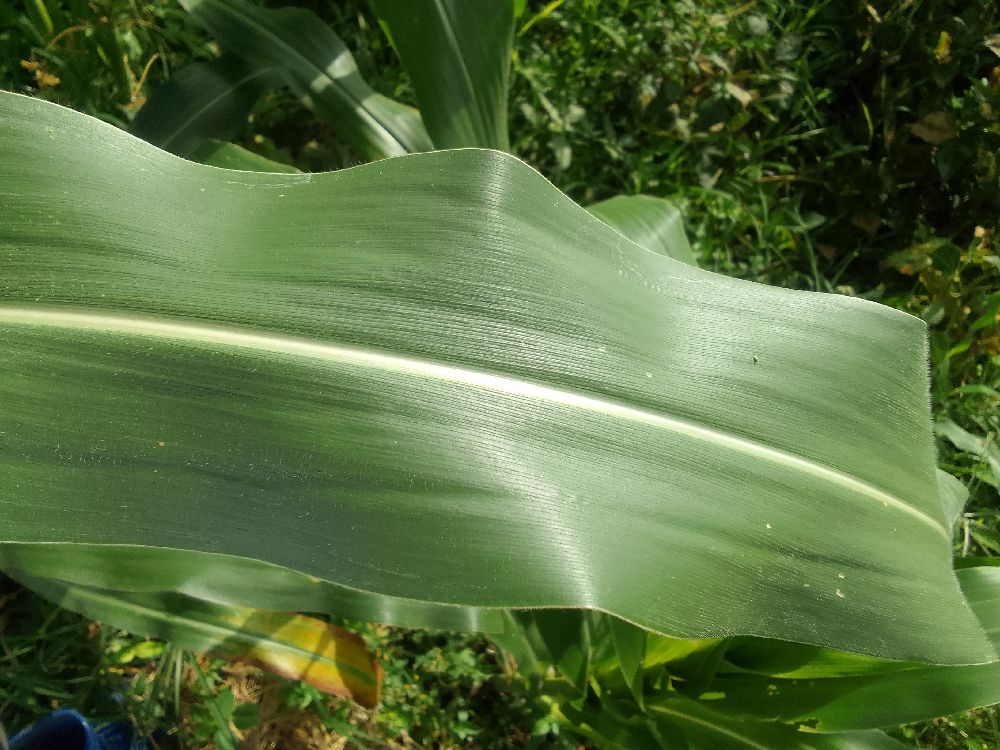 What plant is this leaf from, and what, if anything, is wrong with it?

maize, healthy
